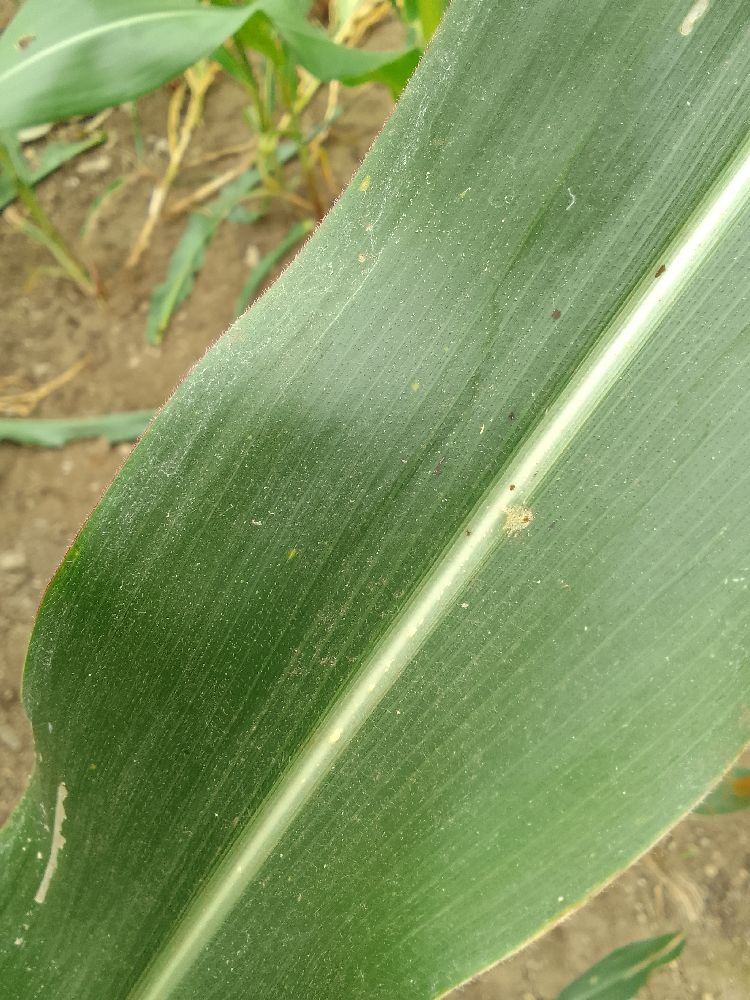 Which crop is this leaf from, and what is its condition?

maize, healthy
